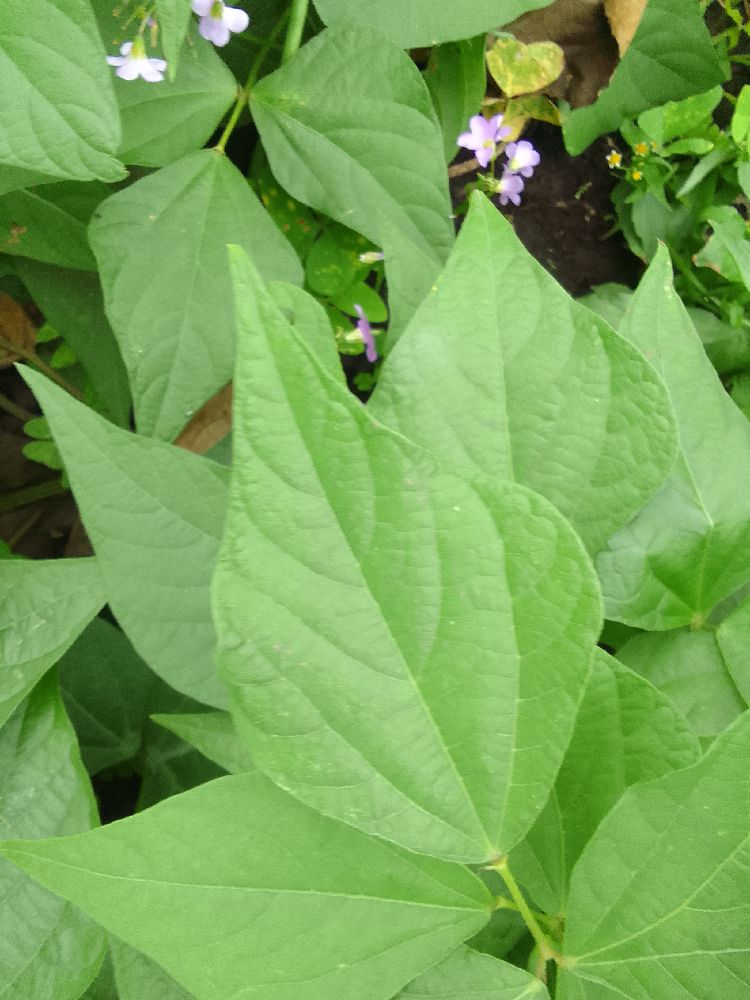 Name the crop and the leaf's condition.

common bean, healthy
